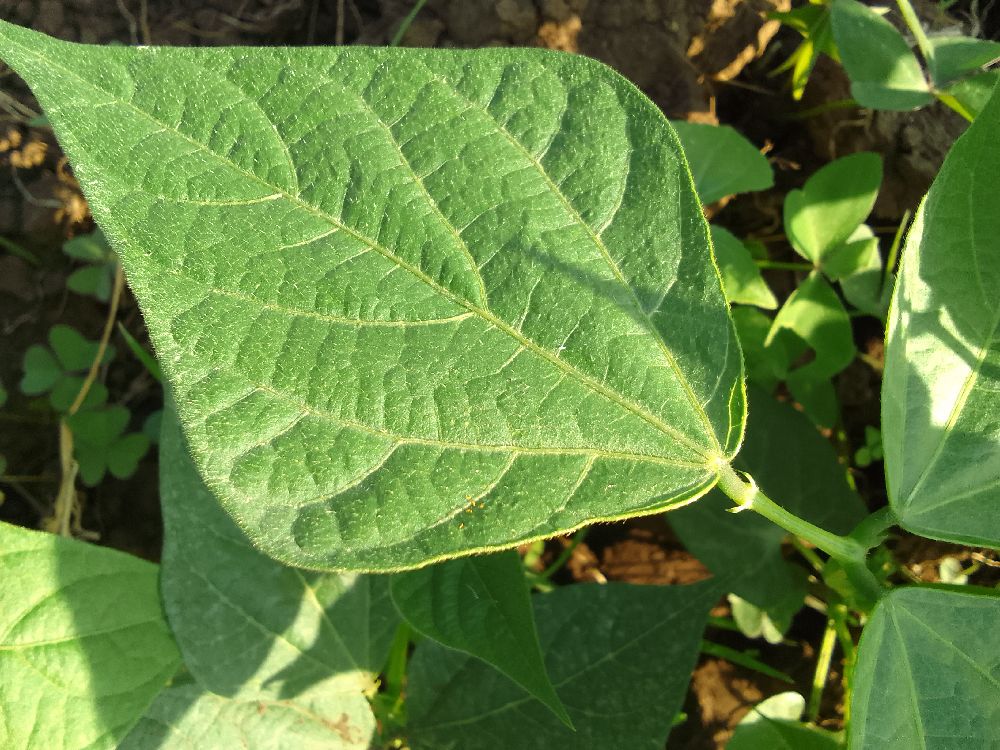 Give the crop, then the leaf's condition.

common bean, healthy
